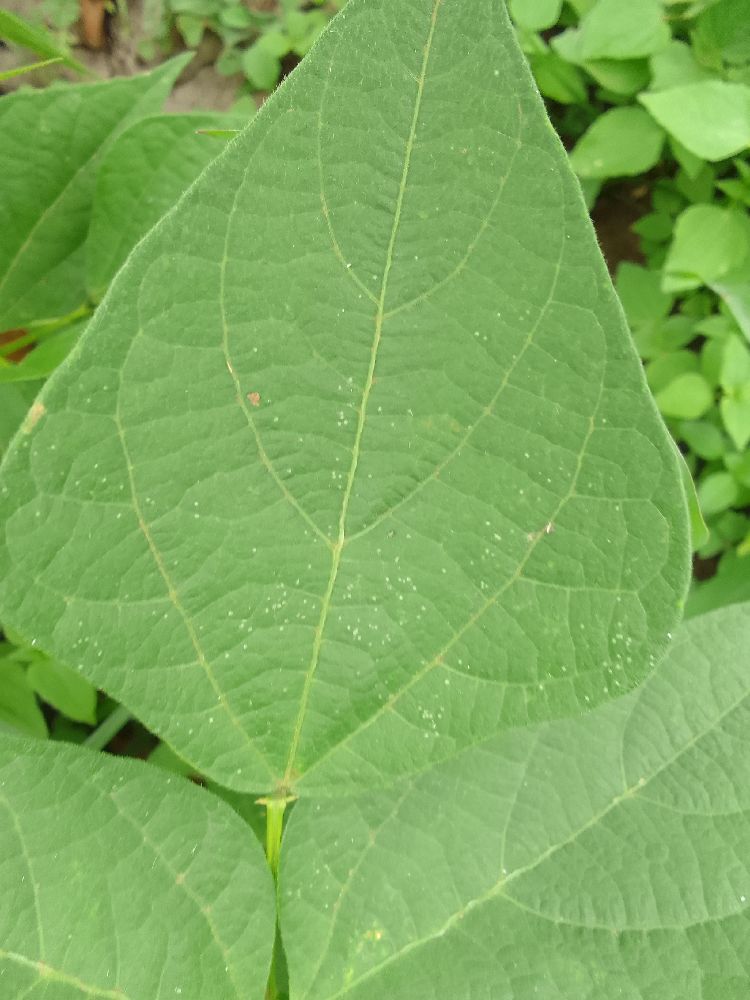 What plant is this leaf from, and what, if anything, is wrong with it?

common bean, healthy
